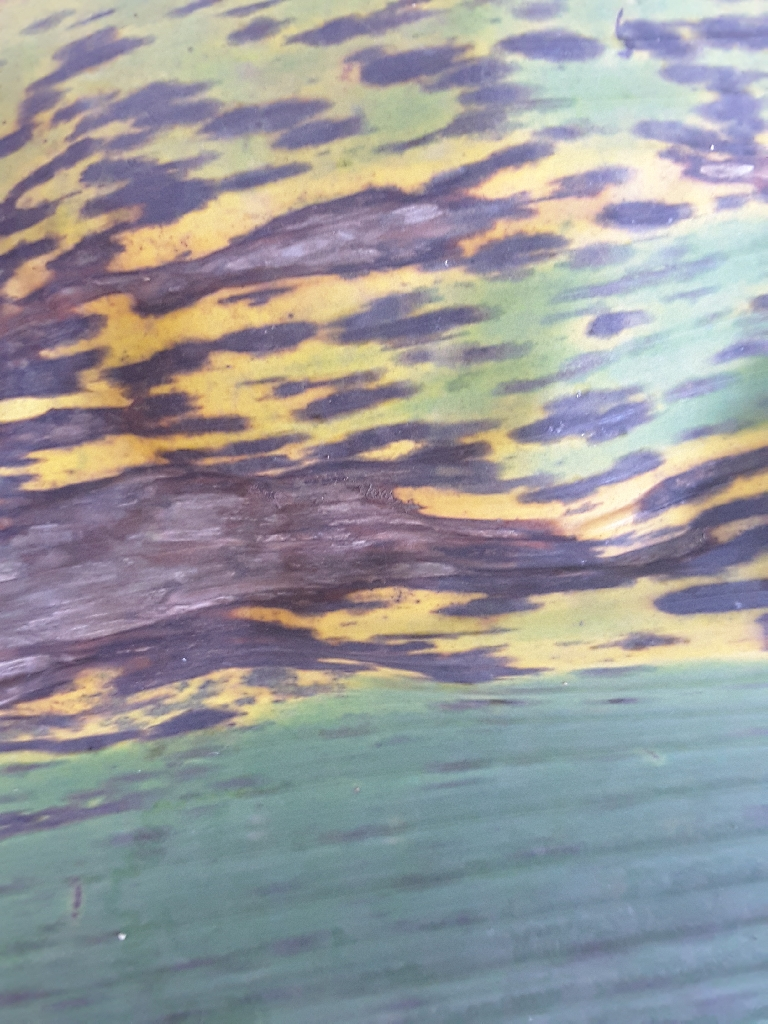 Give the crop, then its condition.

banana, black sigatoka
